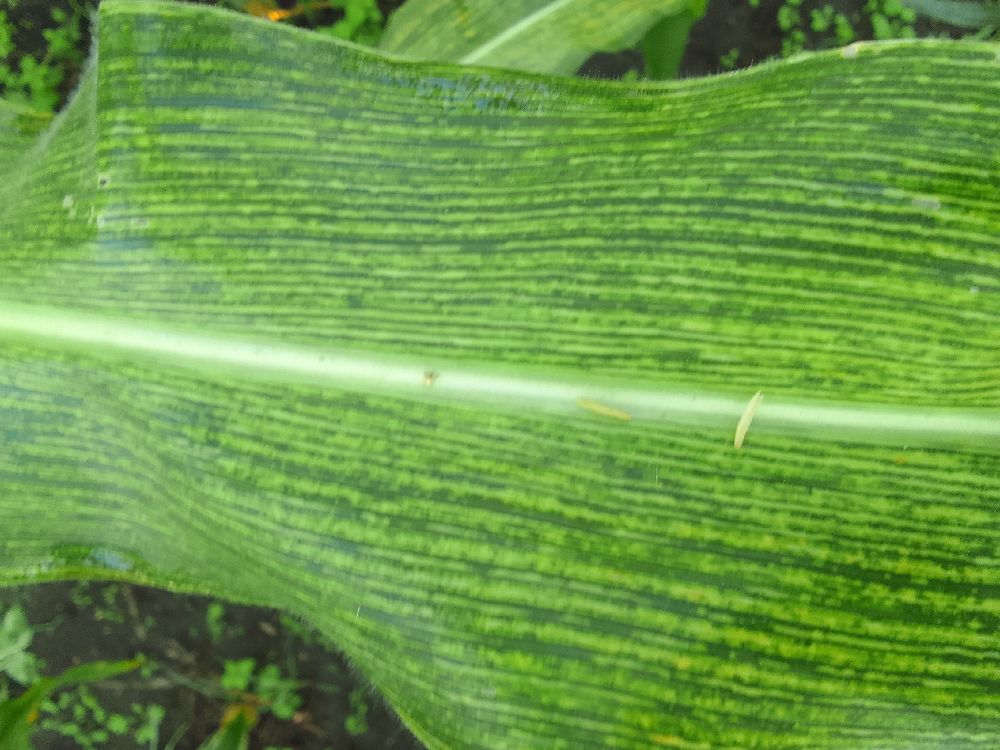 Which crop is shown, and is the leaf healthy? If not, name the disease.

maize, maize streak virus
